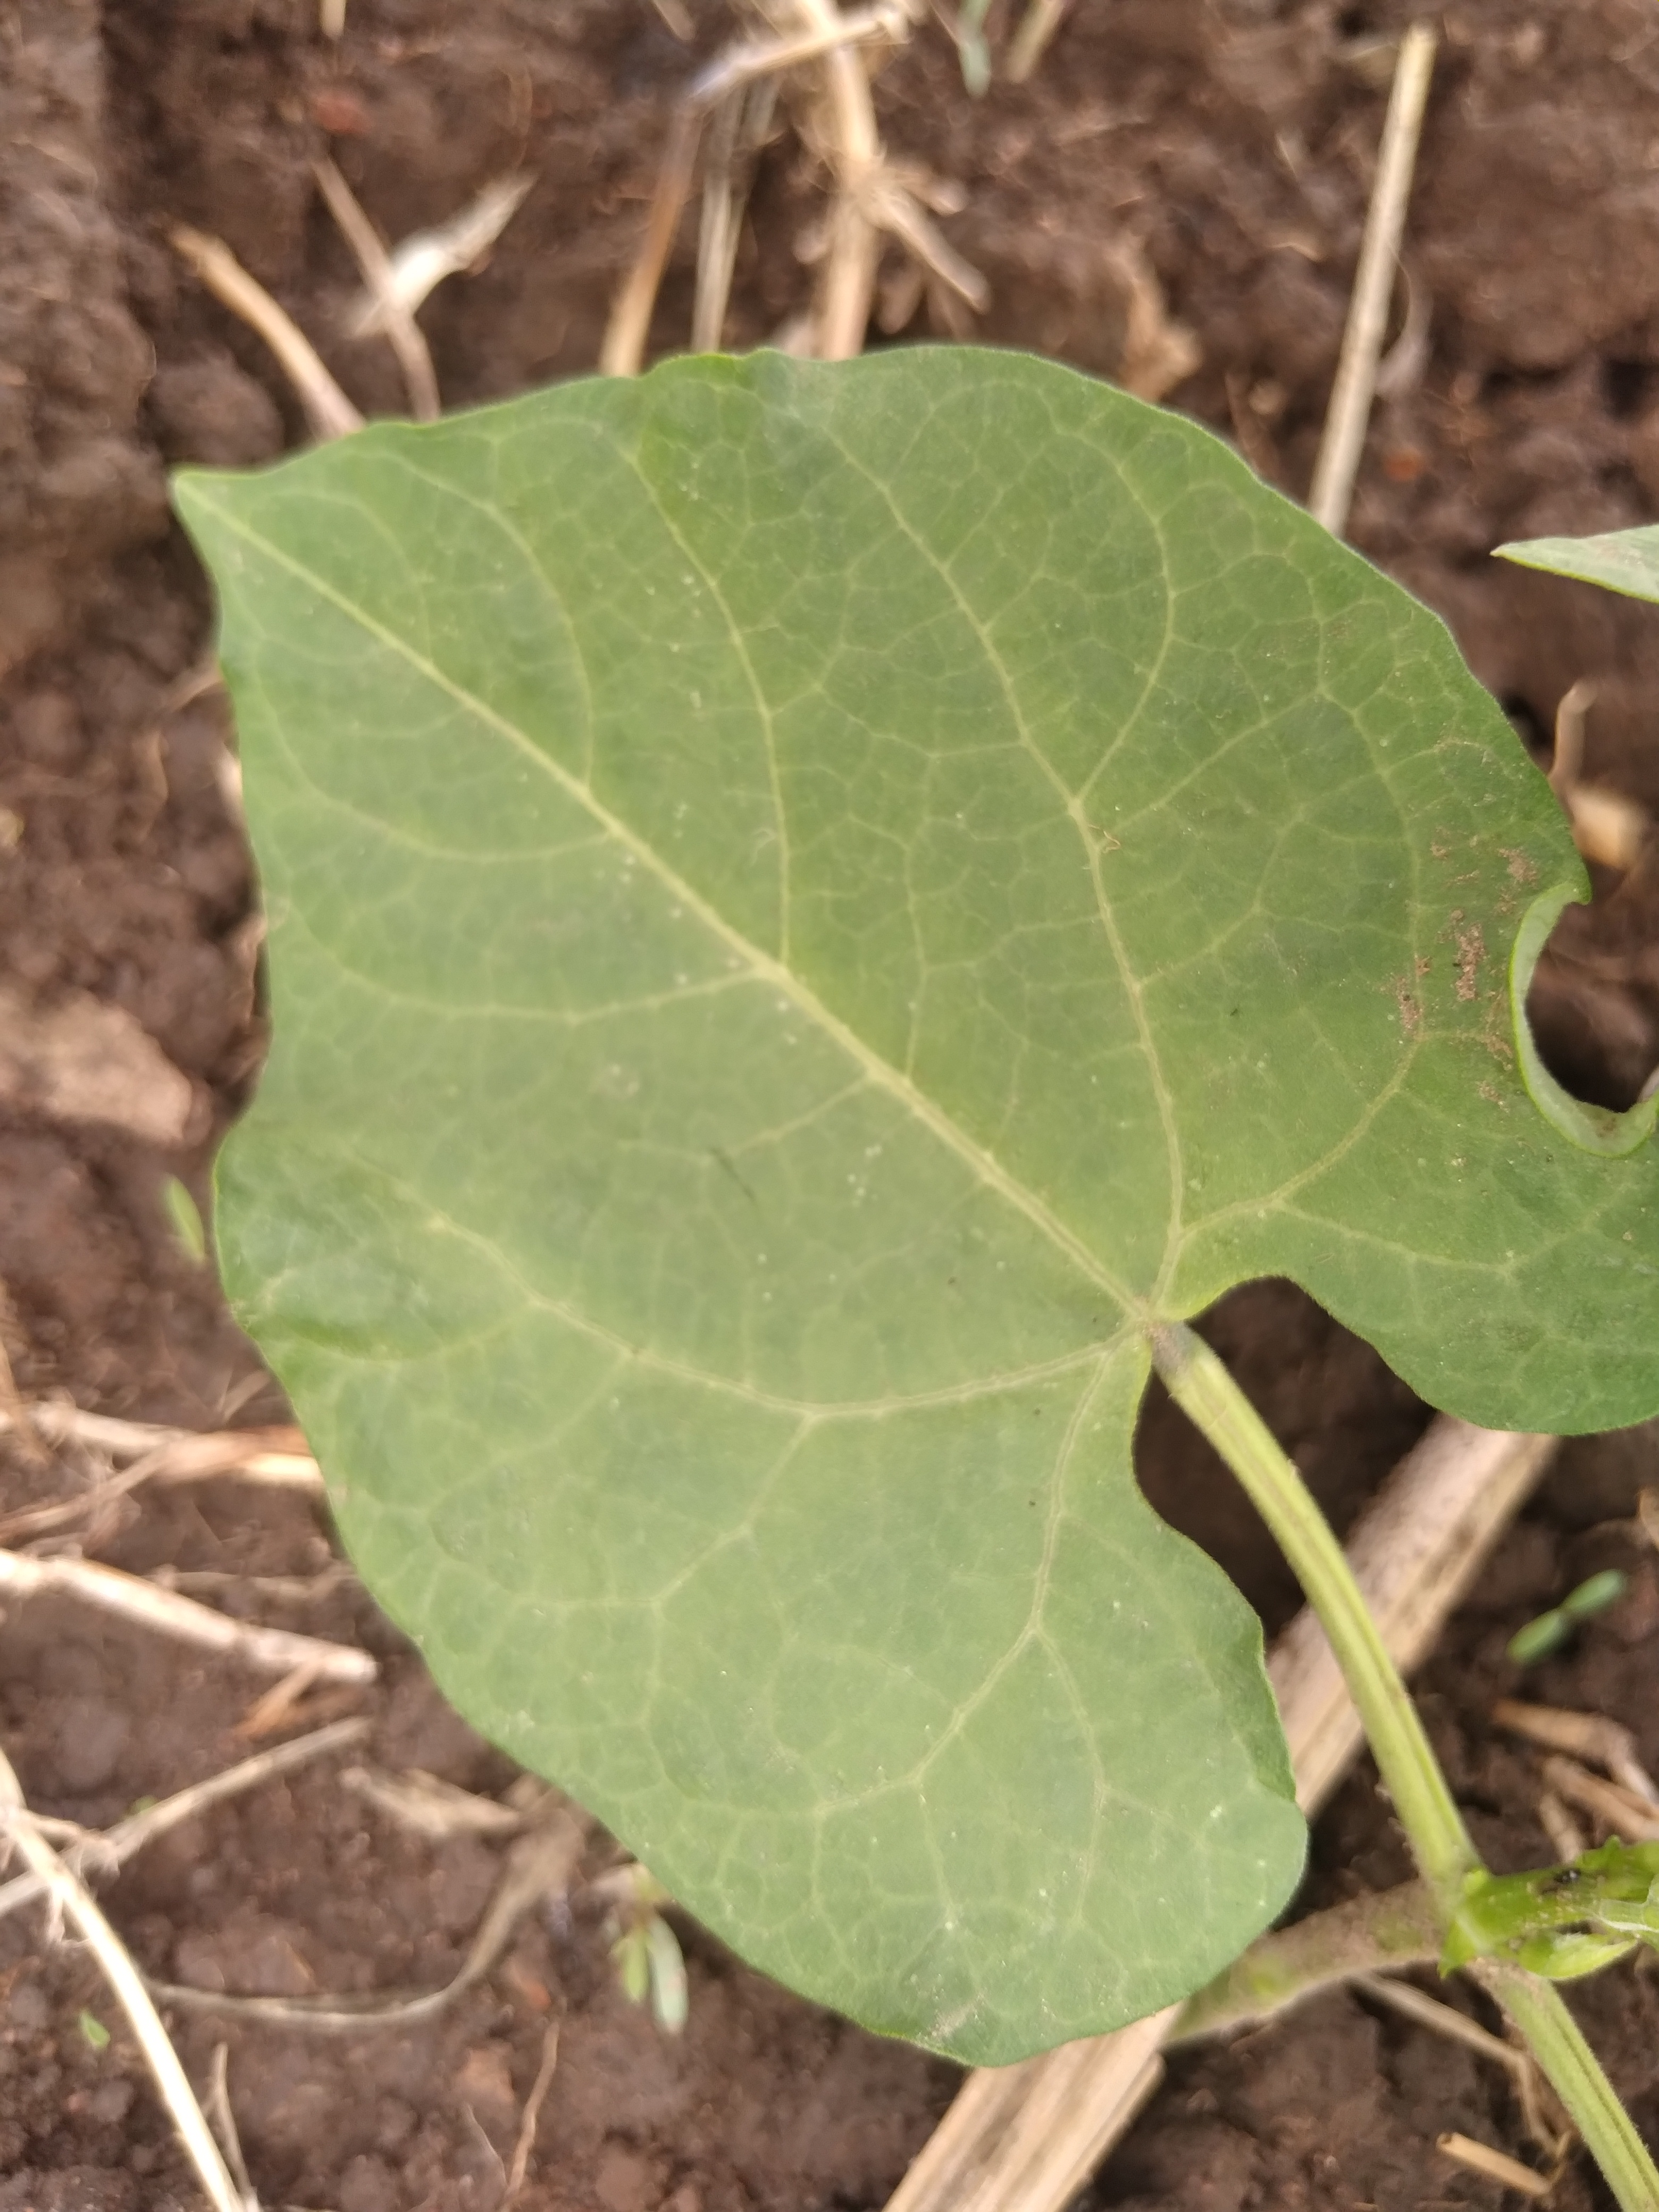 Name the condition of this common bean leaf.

healthy
